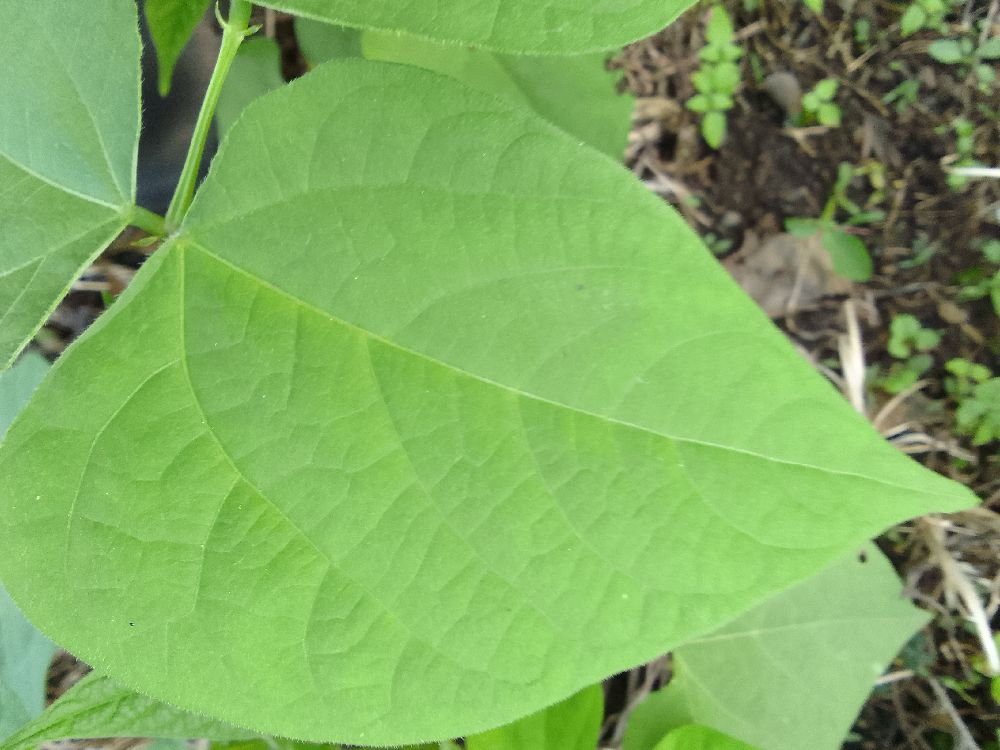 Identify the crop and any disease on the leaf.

common bean, healthy
